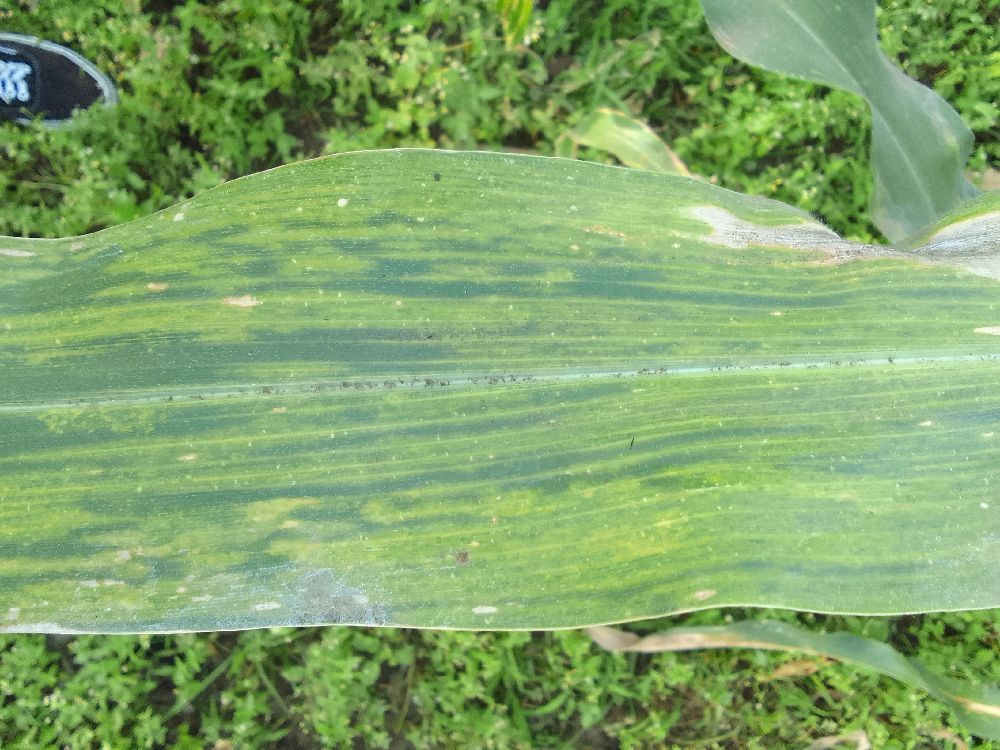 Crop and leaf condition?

maize, maize lethal necrosis
